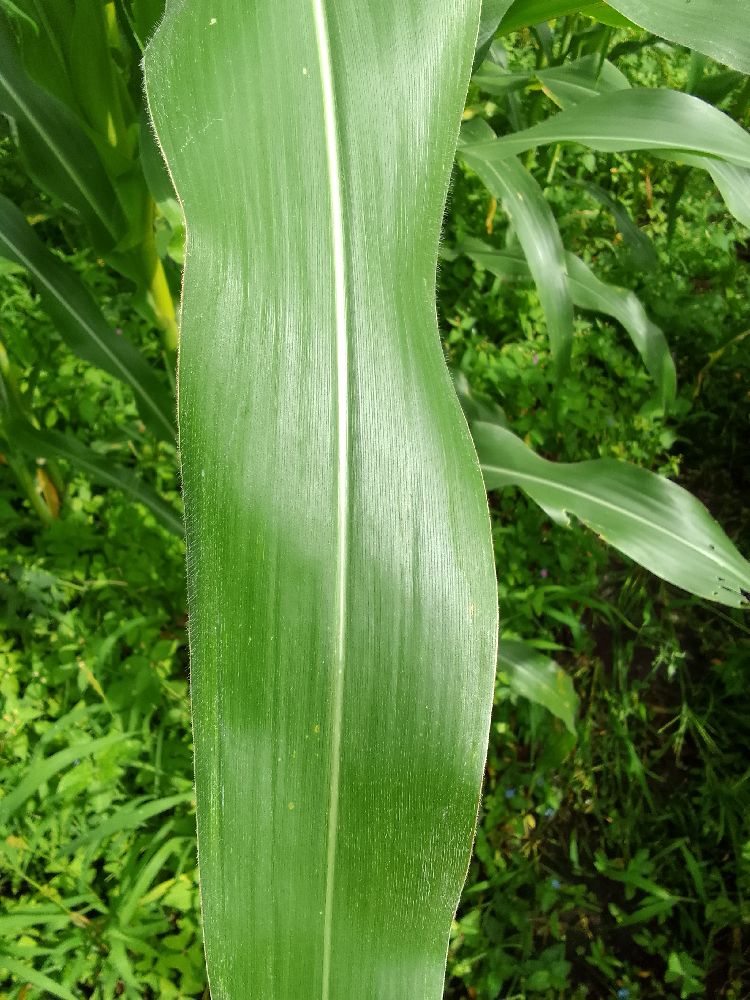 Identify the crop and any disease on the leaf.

maize, healthy
